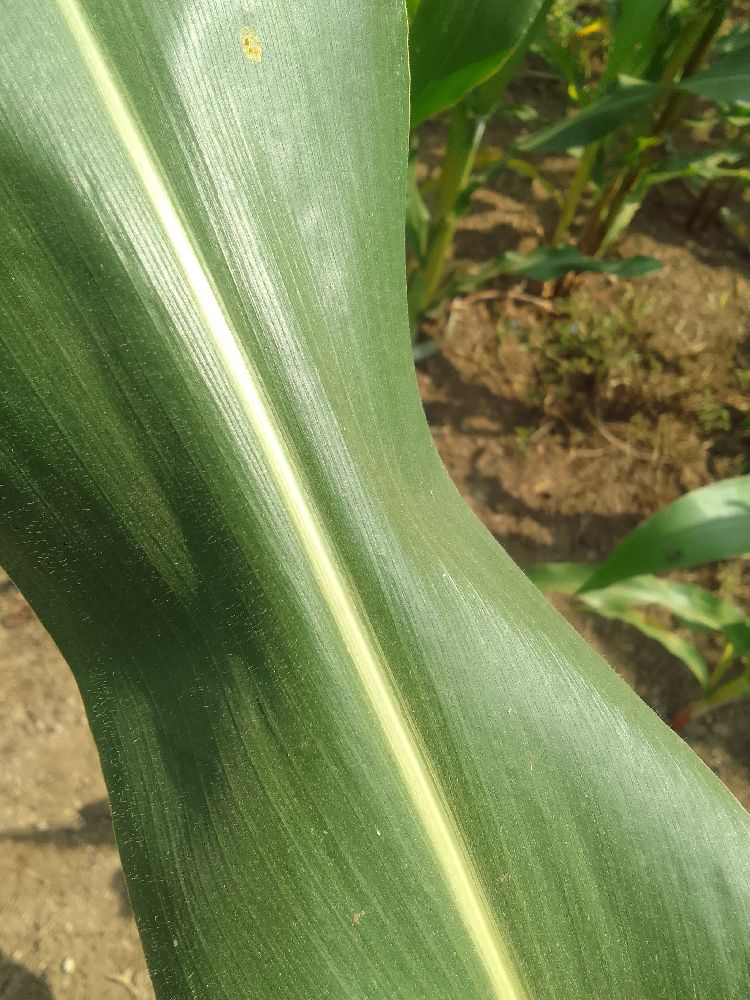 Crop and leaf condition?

maize, healthy
